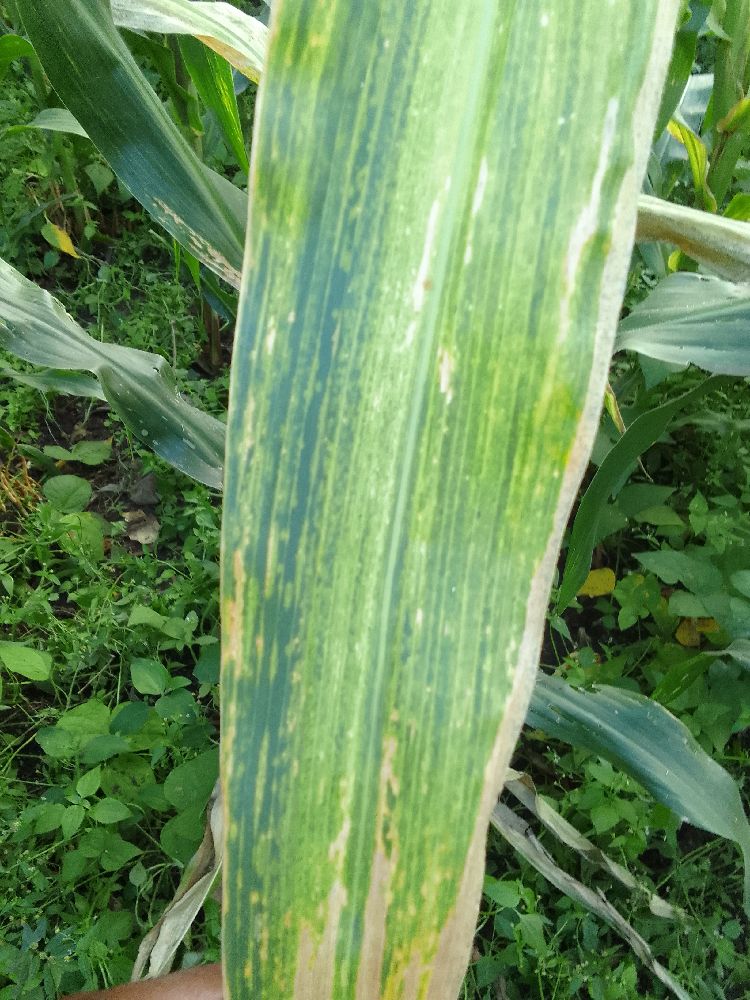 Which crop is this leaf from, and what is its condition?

maize, maize lethal necrosis
